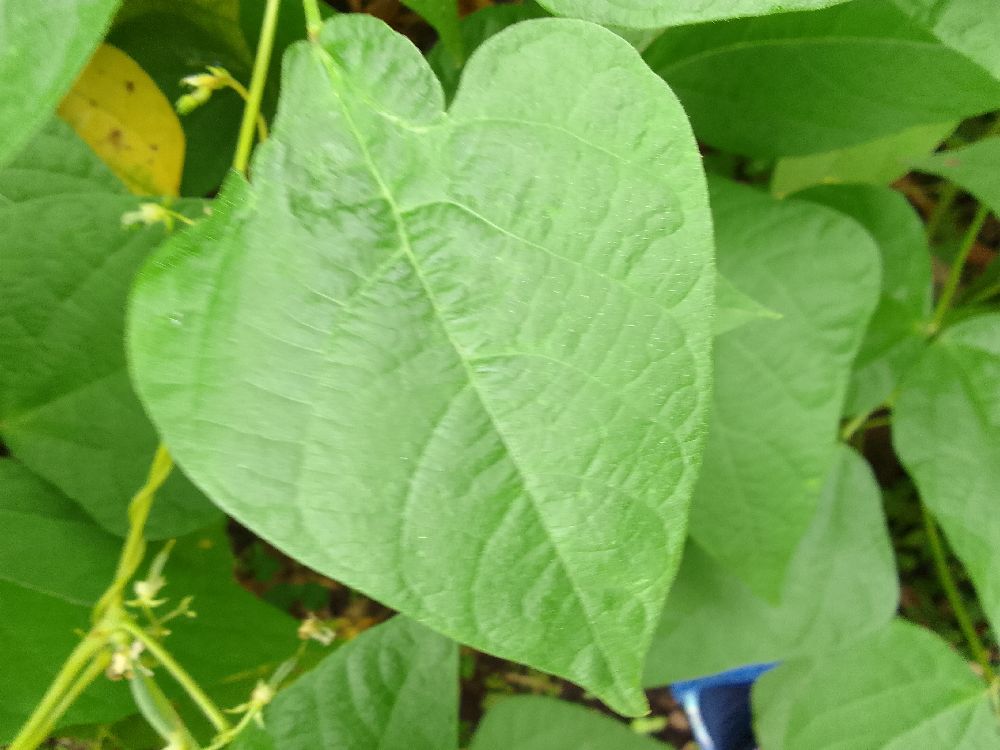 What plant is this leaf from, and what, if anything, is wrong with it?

common bean, healthy
